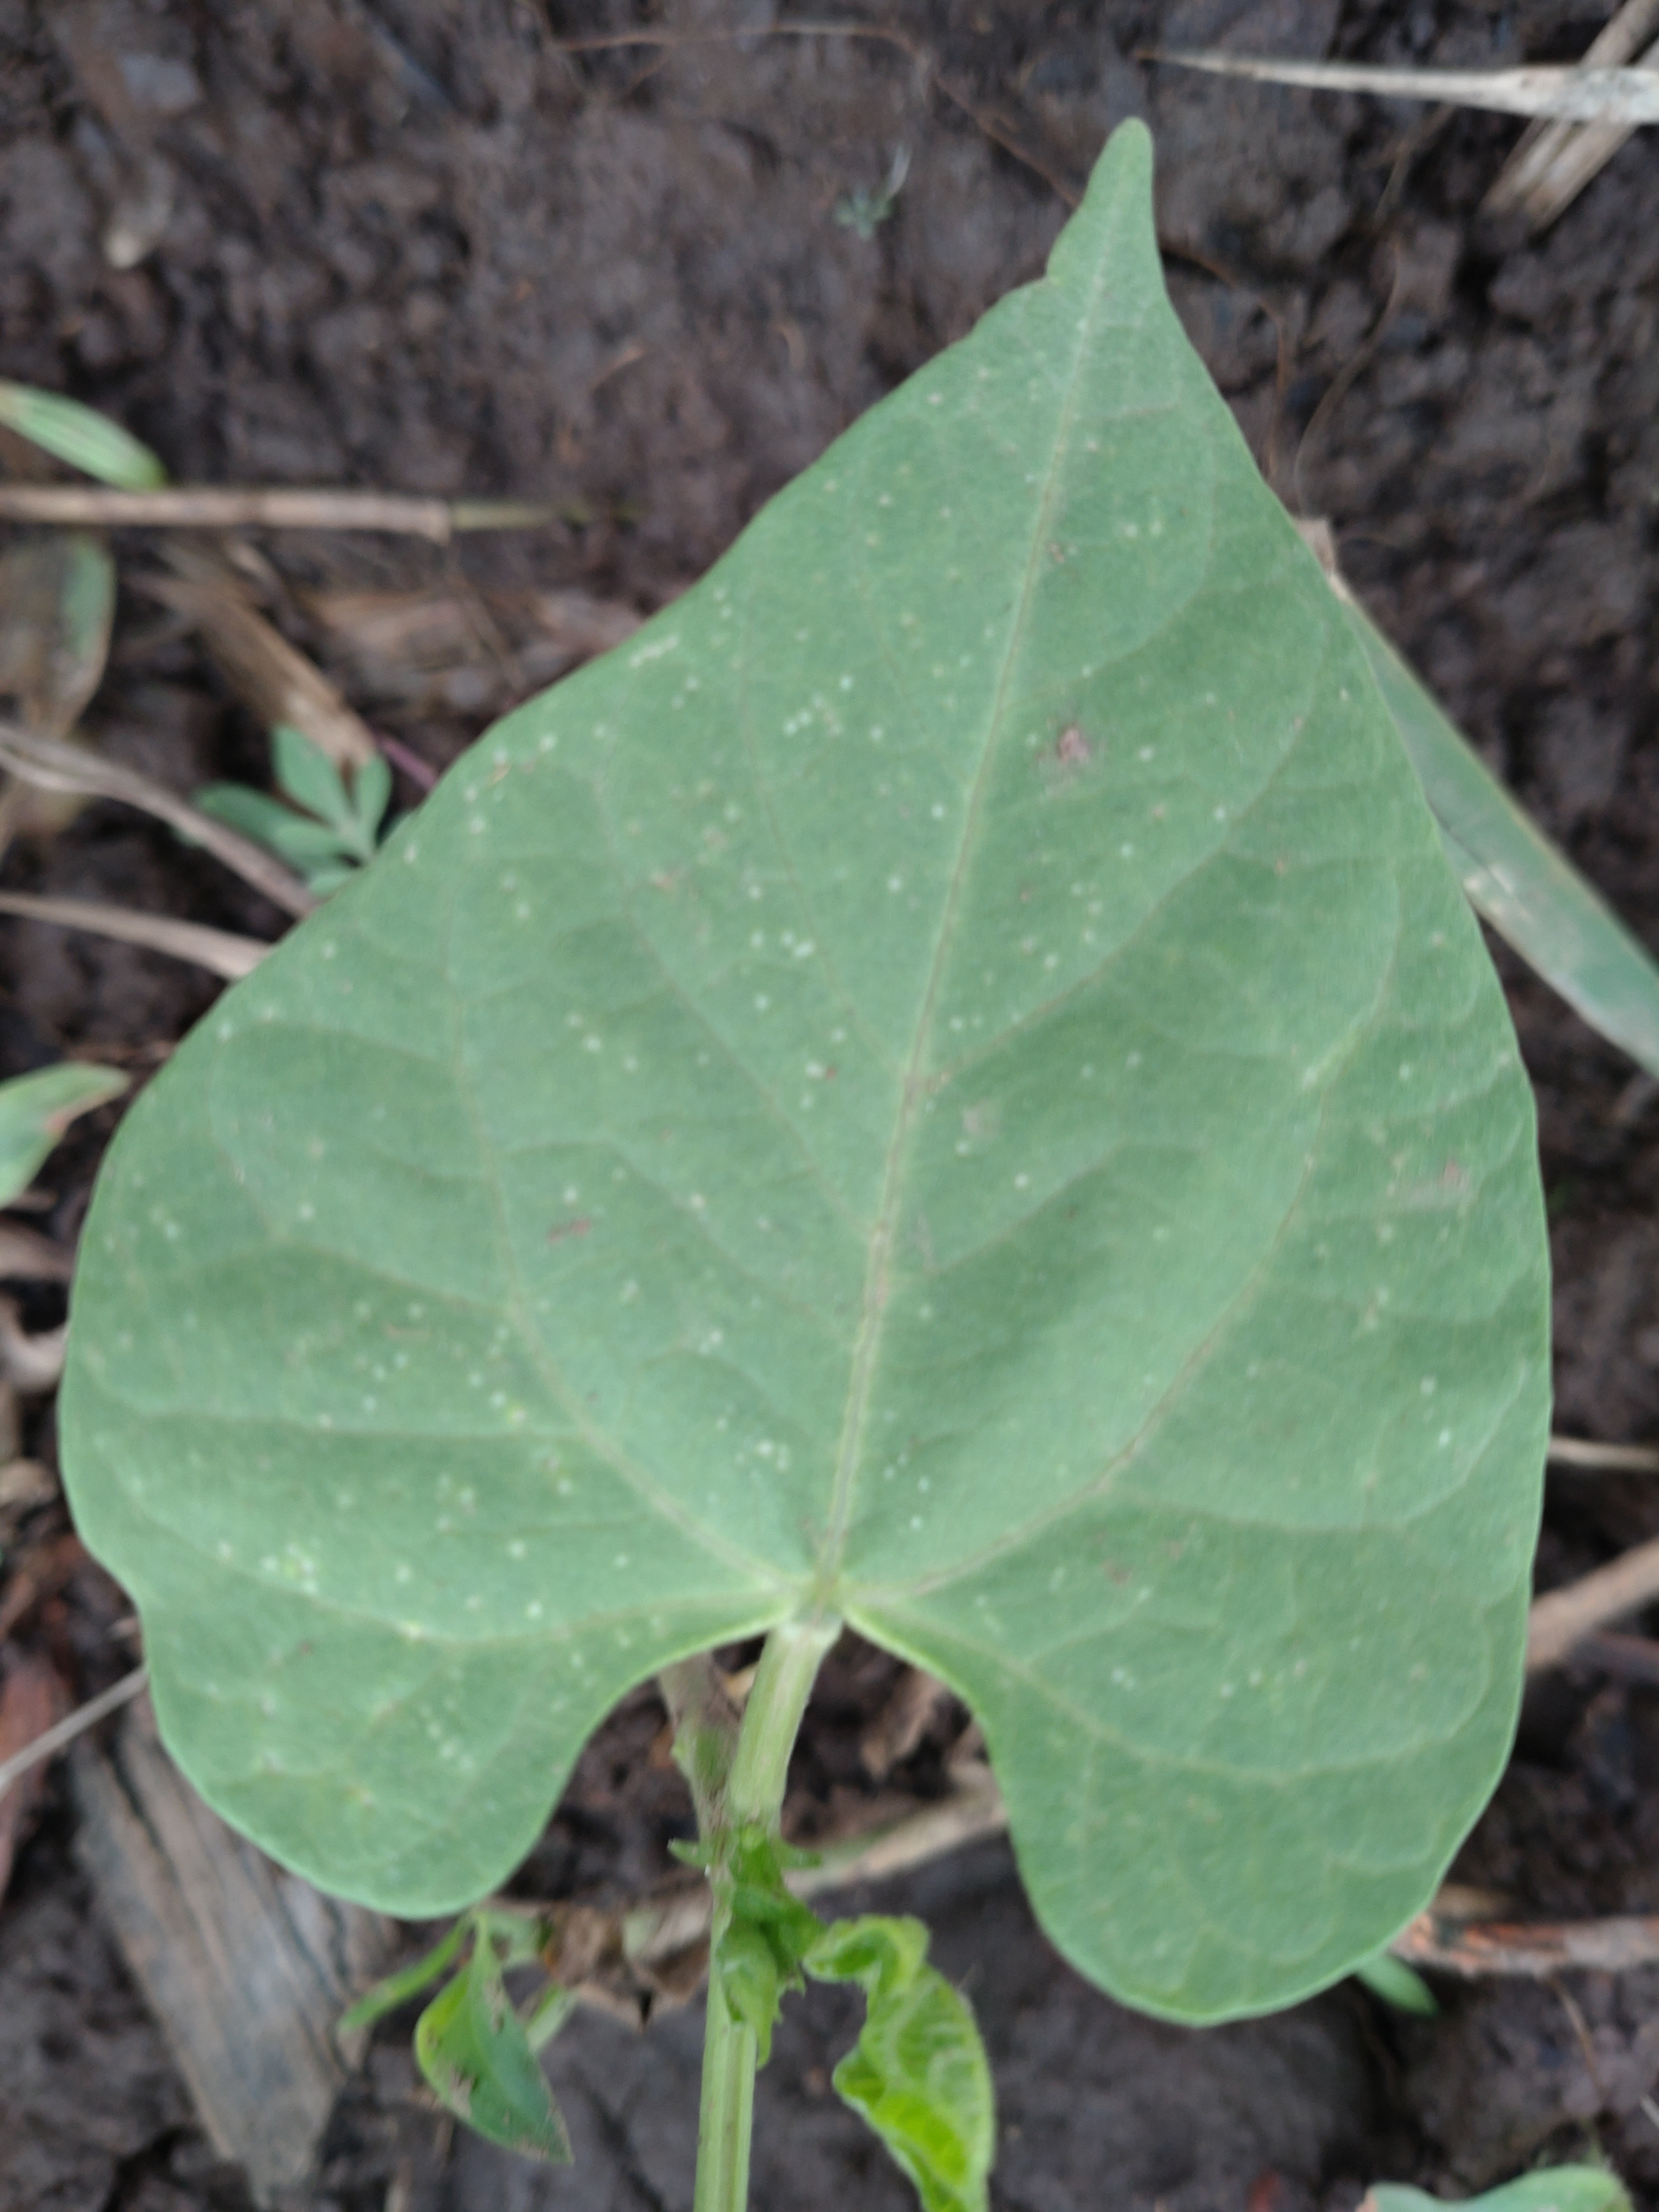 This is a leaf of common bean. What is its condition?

healthy
